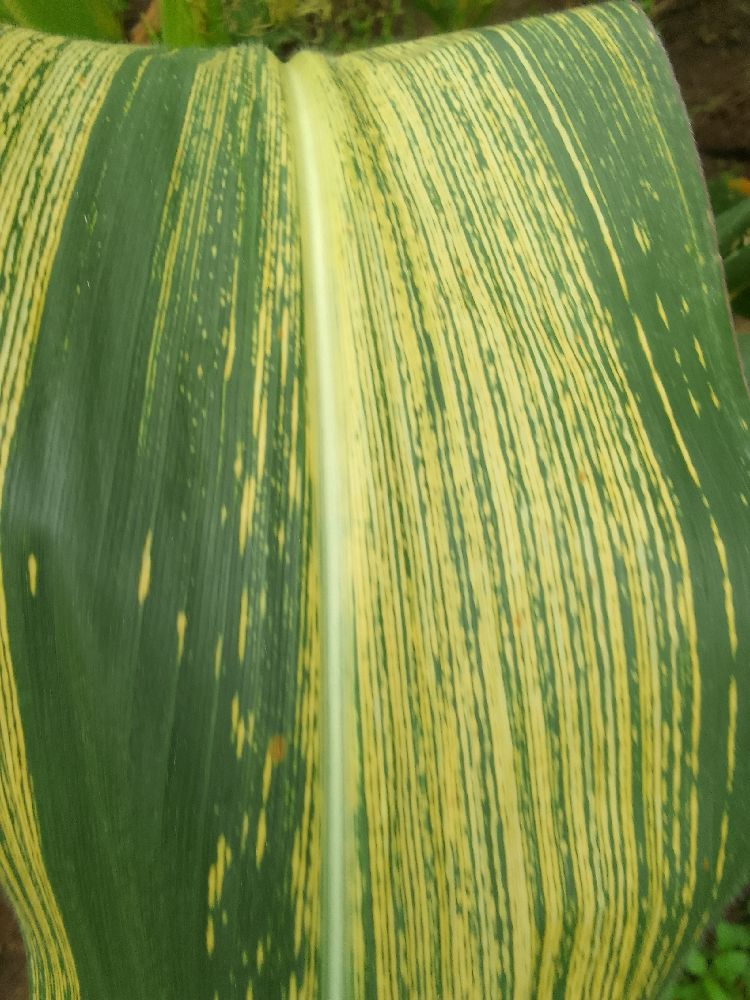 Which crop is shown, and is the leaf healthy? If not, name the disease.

maize, maize streak virus
